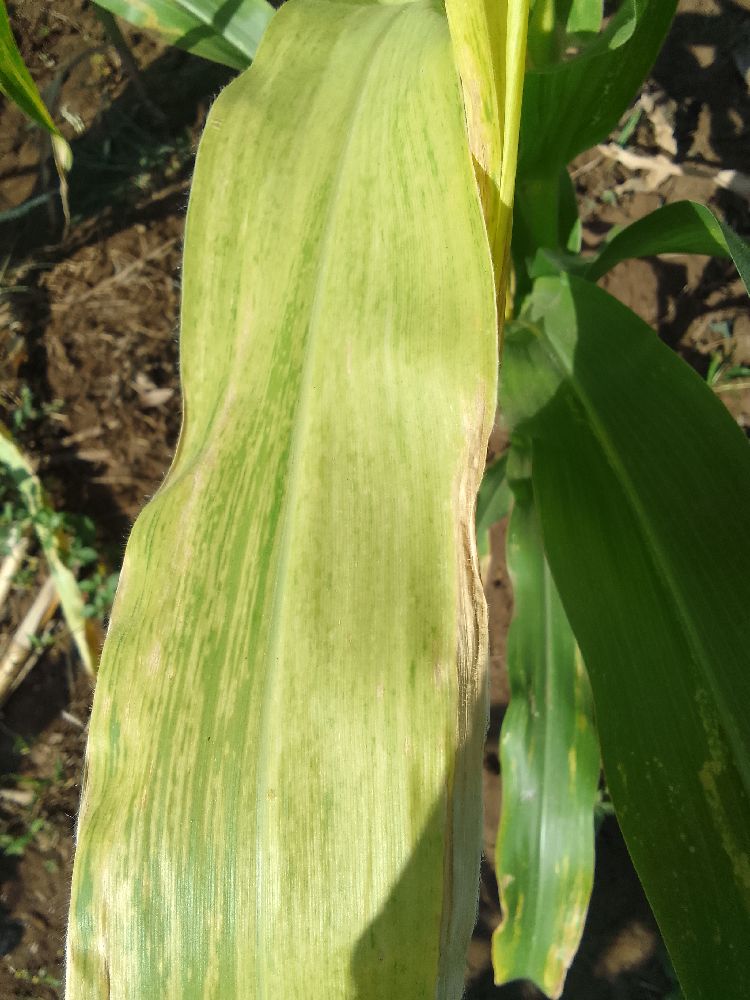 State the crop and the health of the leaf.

maize, maize lethal necrosis
